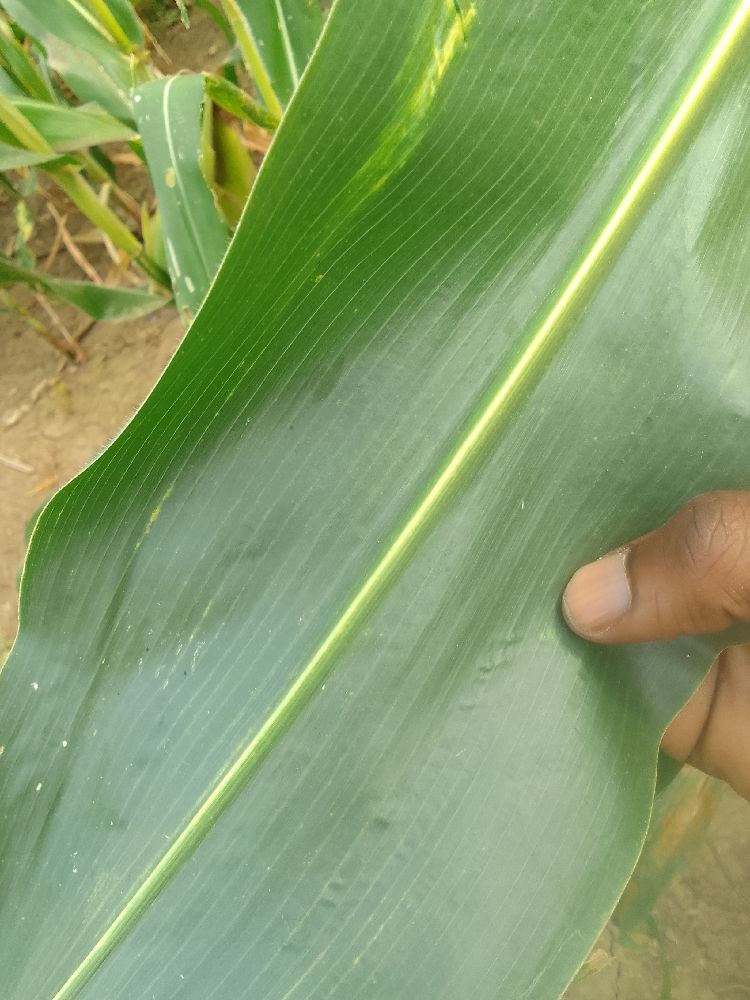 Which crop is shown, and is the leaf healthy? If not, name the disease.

maize, healthy
